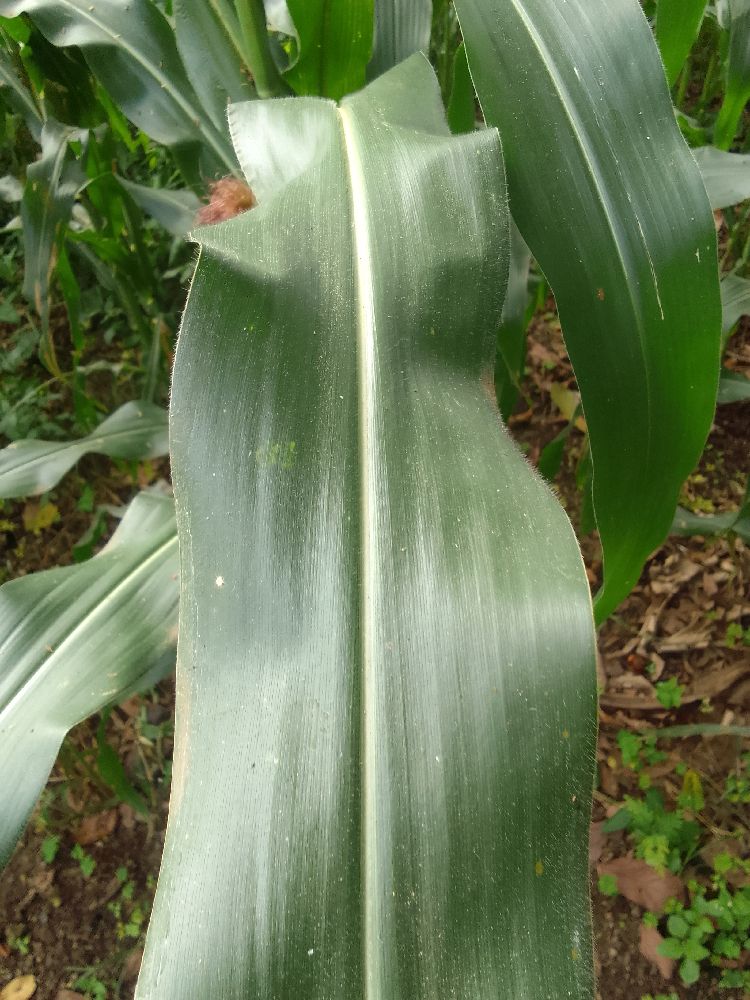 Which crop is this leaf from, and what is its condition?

maize, healthy
